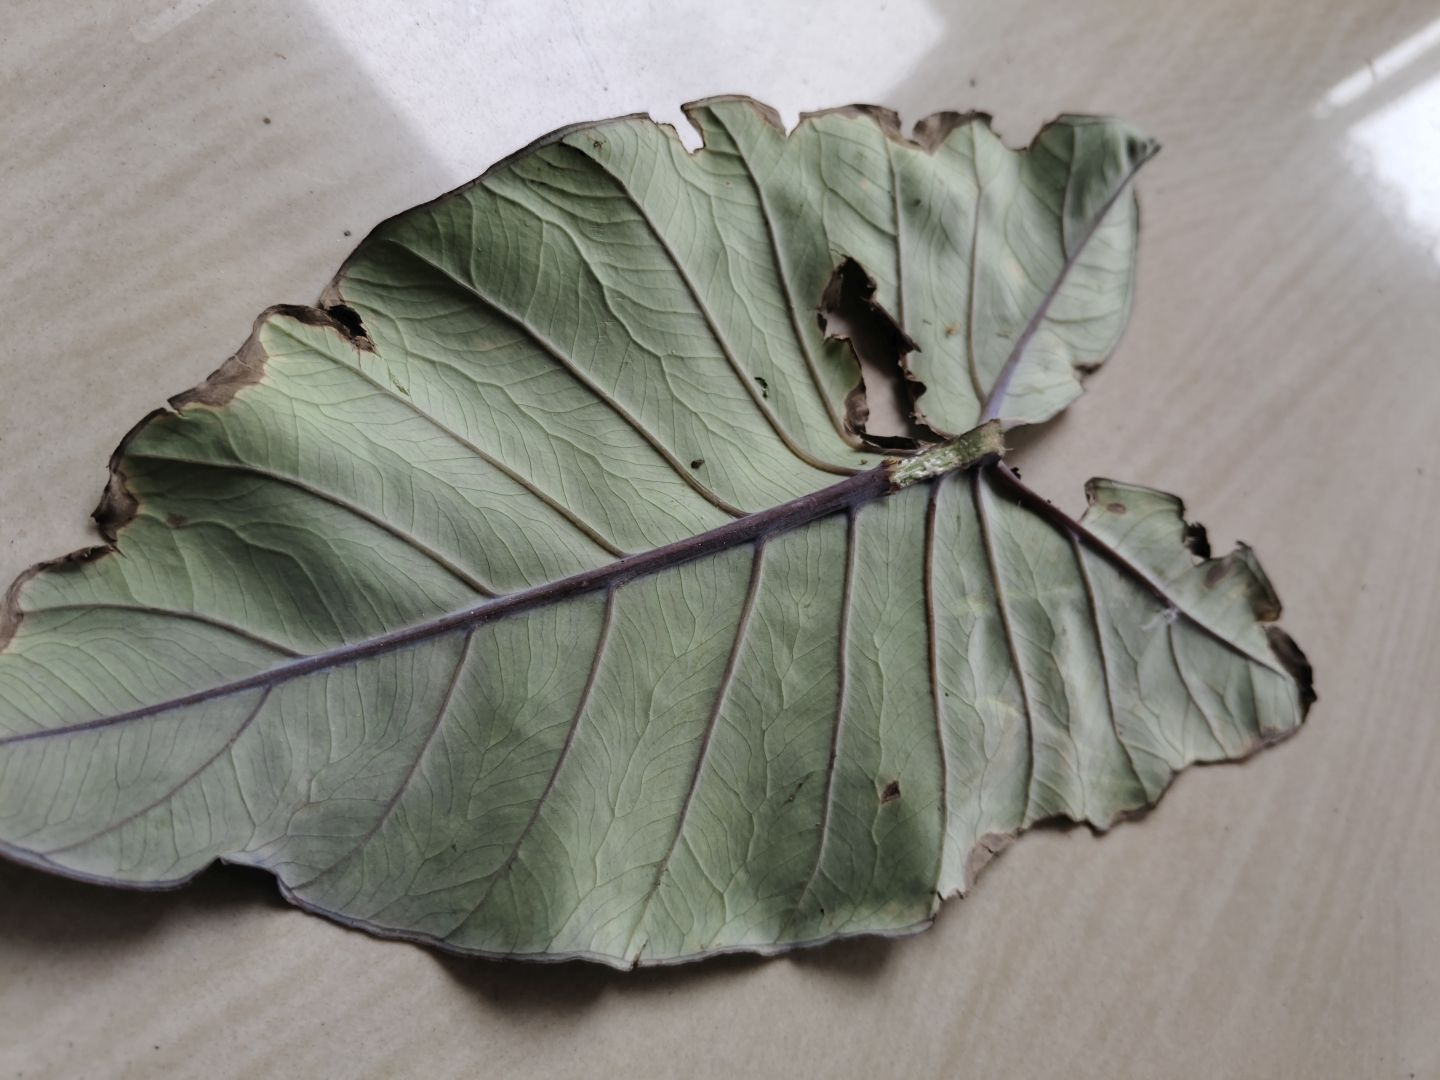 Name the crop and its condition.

taro, leaf blight
